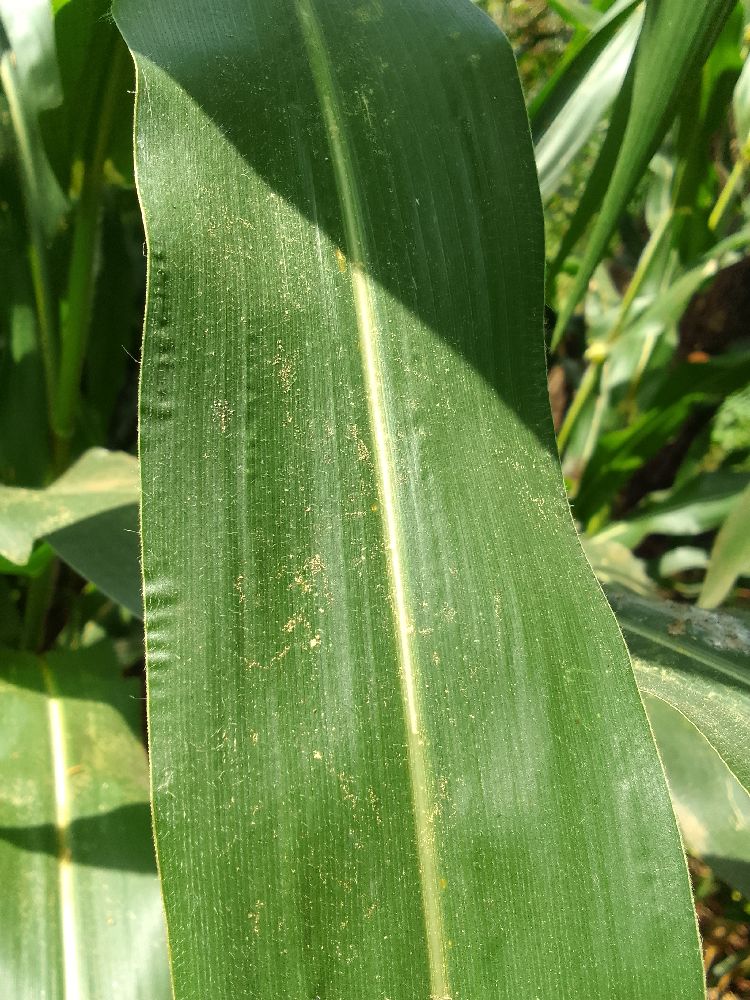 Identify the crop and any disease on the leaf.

maize, healthy
